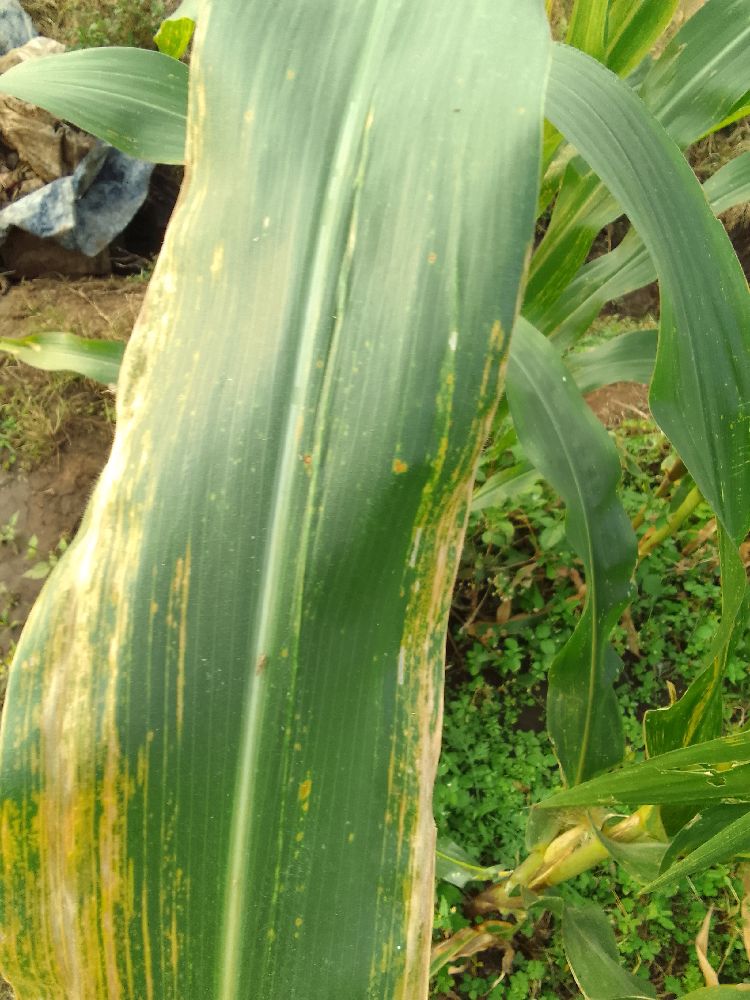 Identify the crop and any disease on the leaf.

maize, maize lethal necrosis
